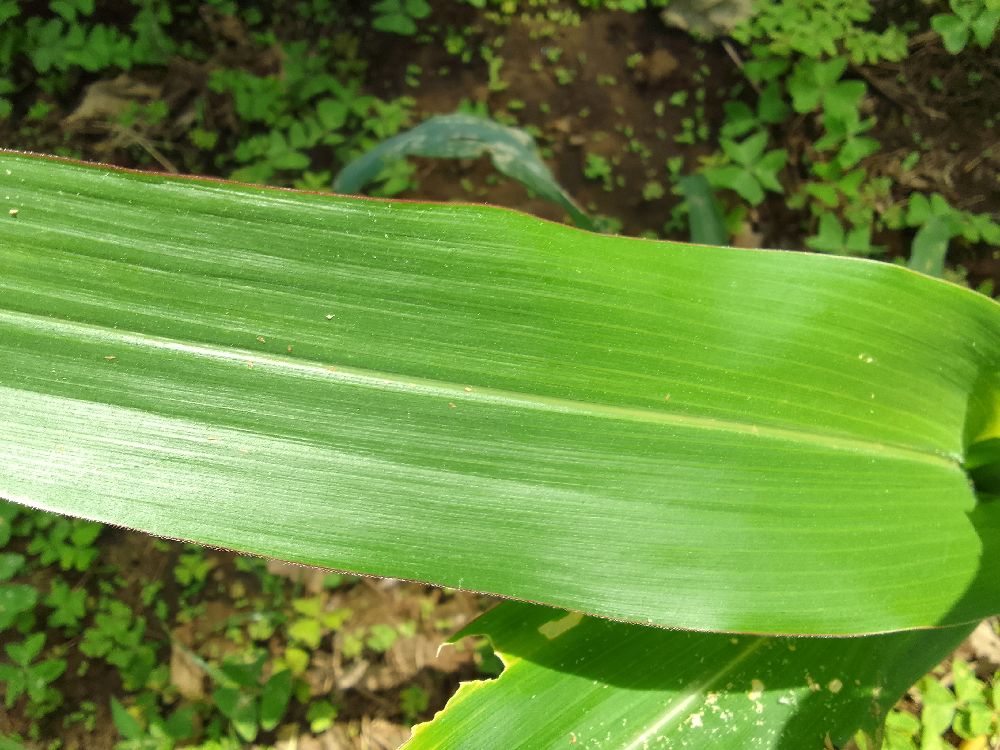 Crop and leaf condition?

maize, maize lethal necrosis
